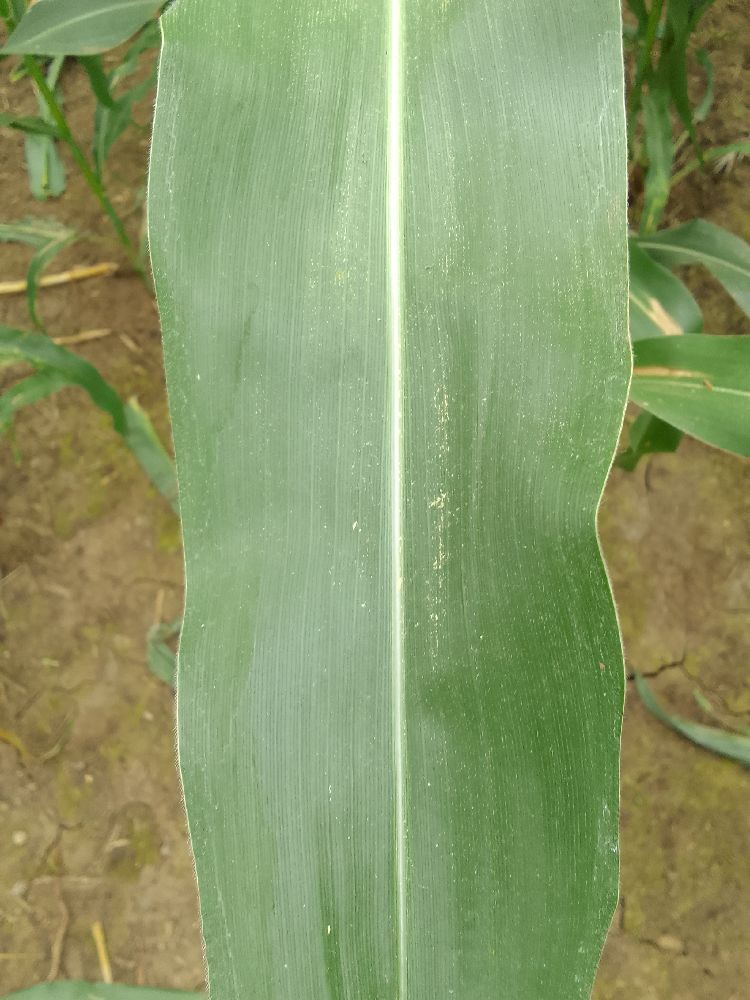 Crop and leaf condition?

maize, healthy
